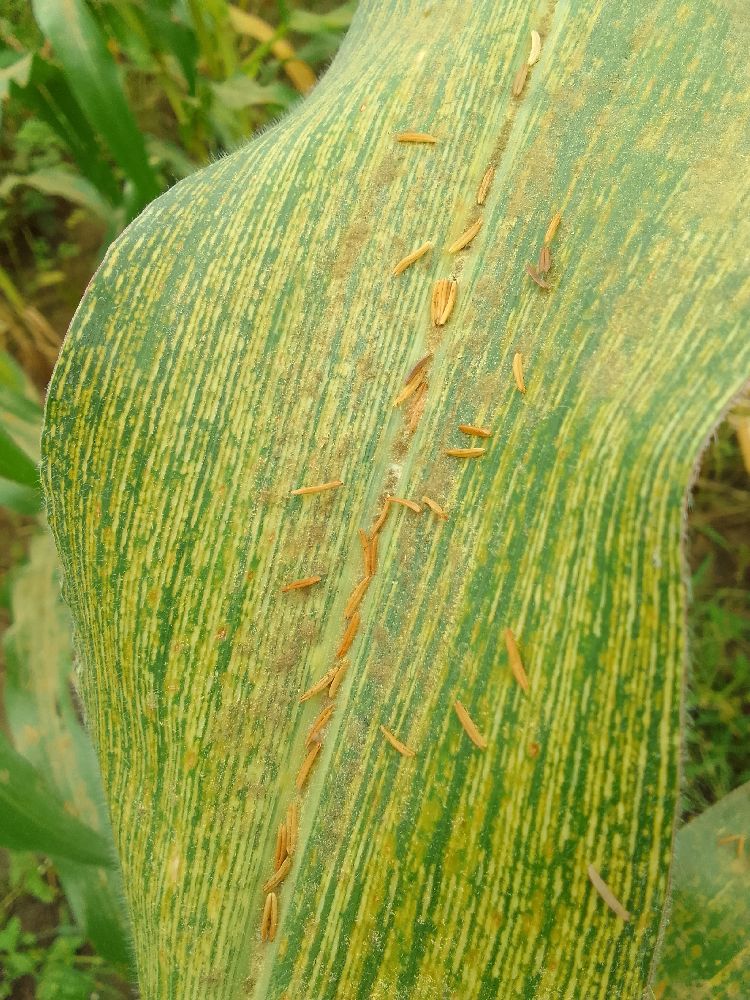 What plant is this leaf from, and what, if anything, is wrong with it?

maize, maize streak virus
